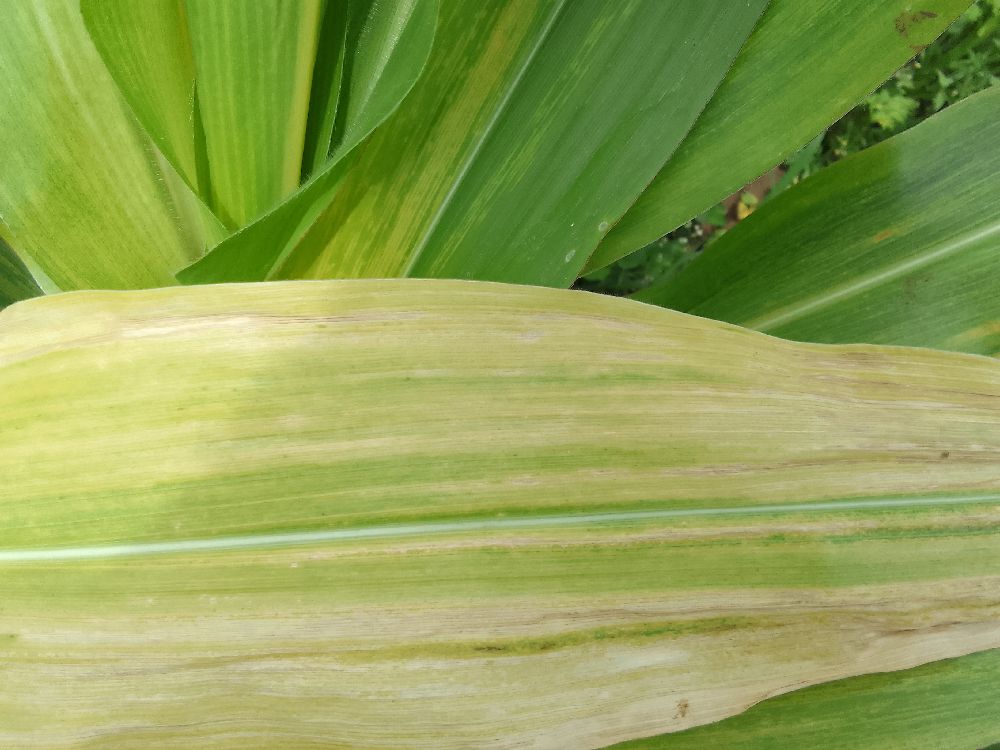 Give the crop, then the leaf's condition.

maize, maize lethal necrosis
